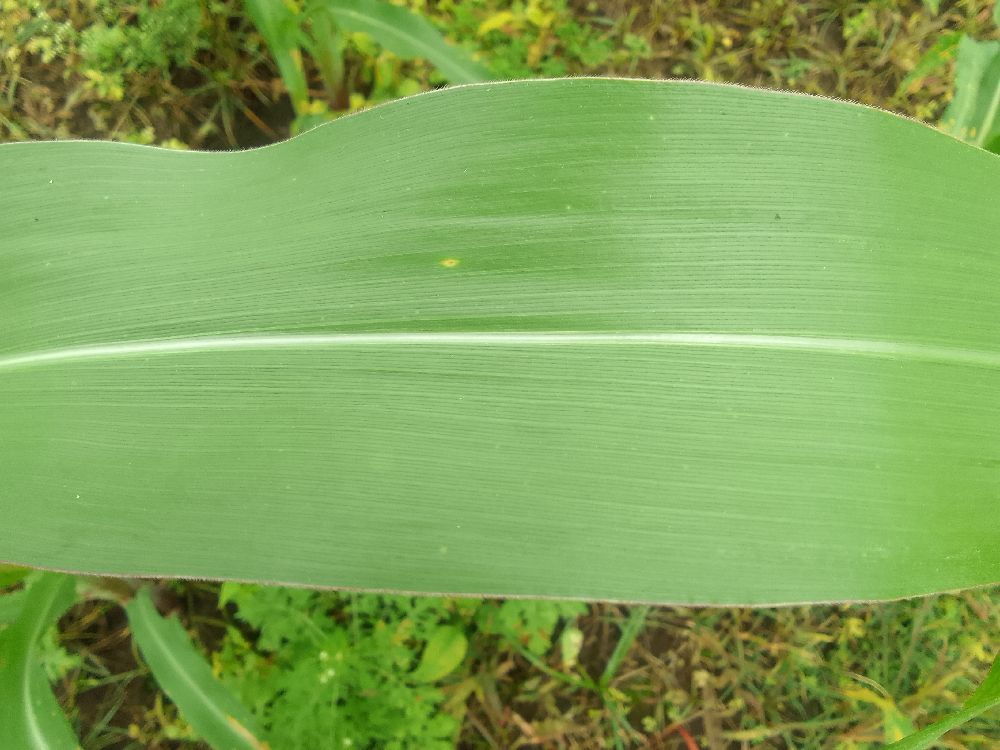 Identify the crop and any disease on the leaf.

maize, healthy
